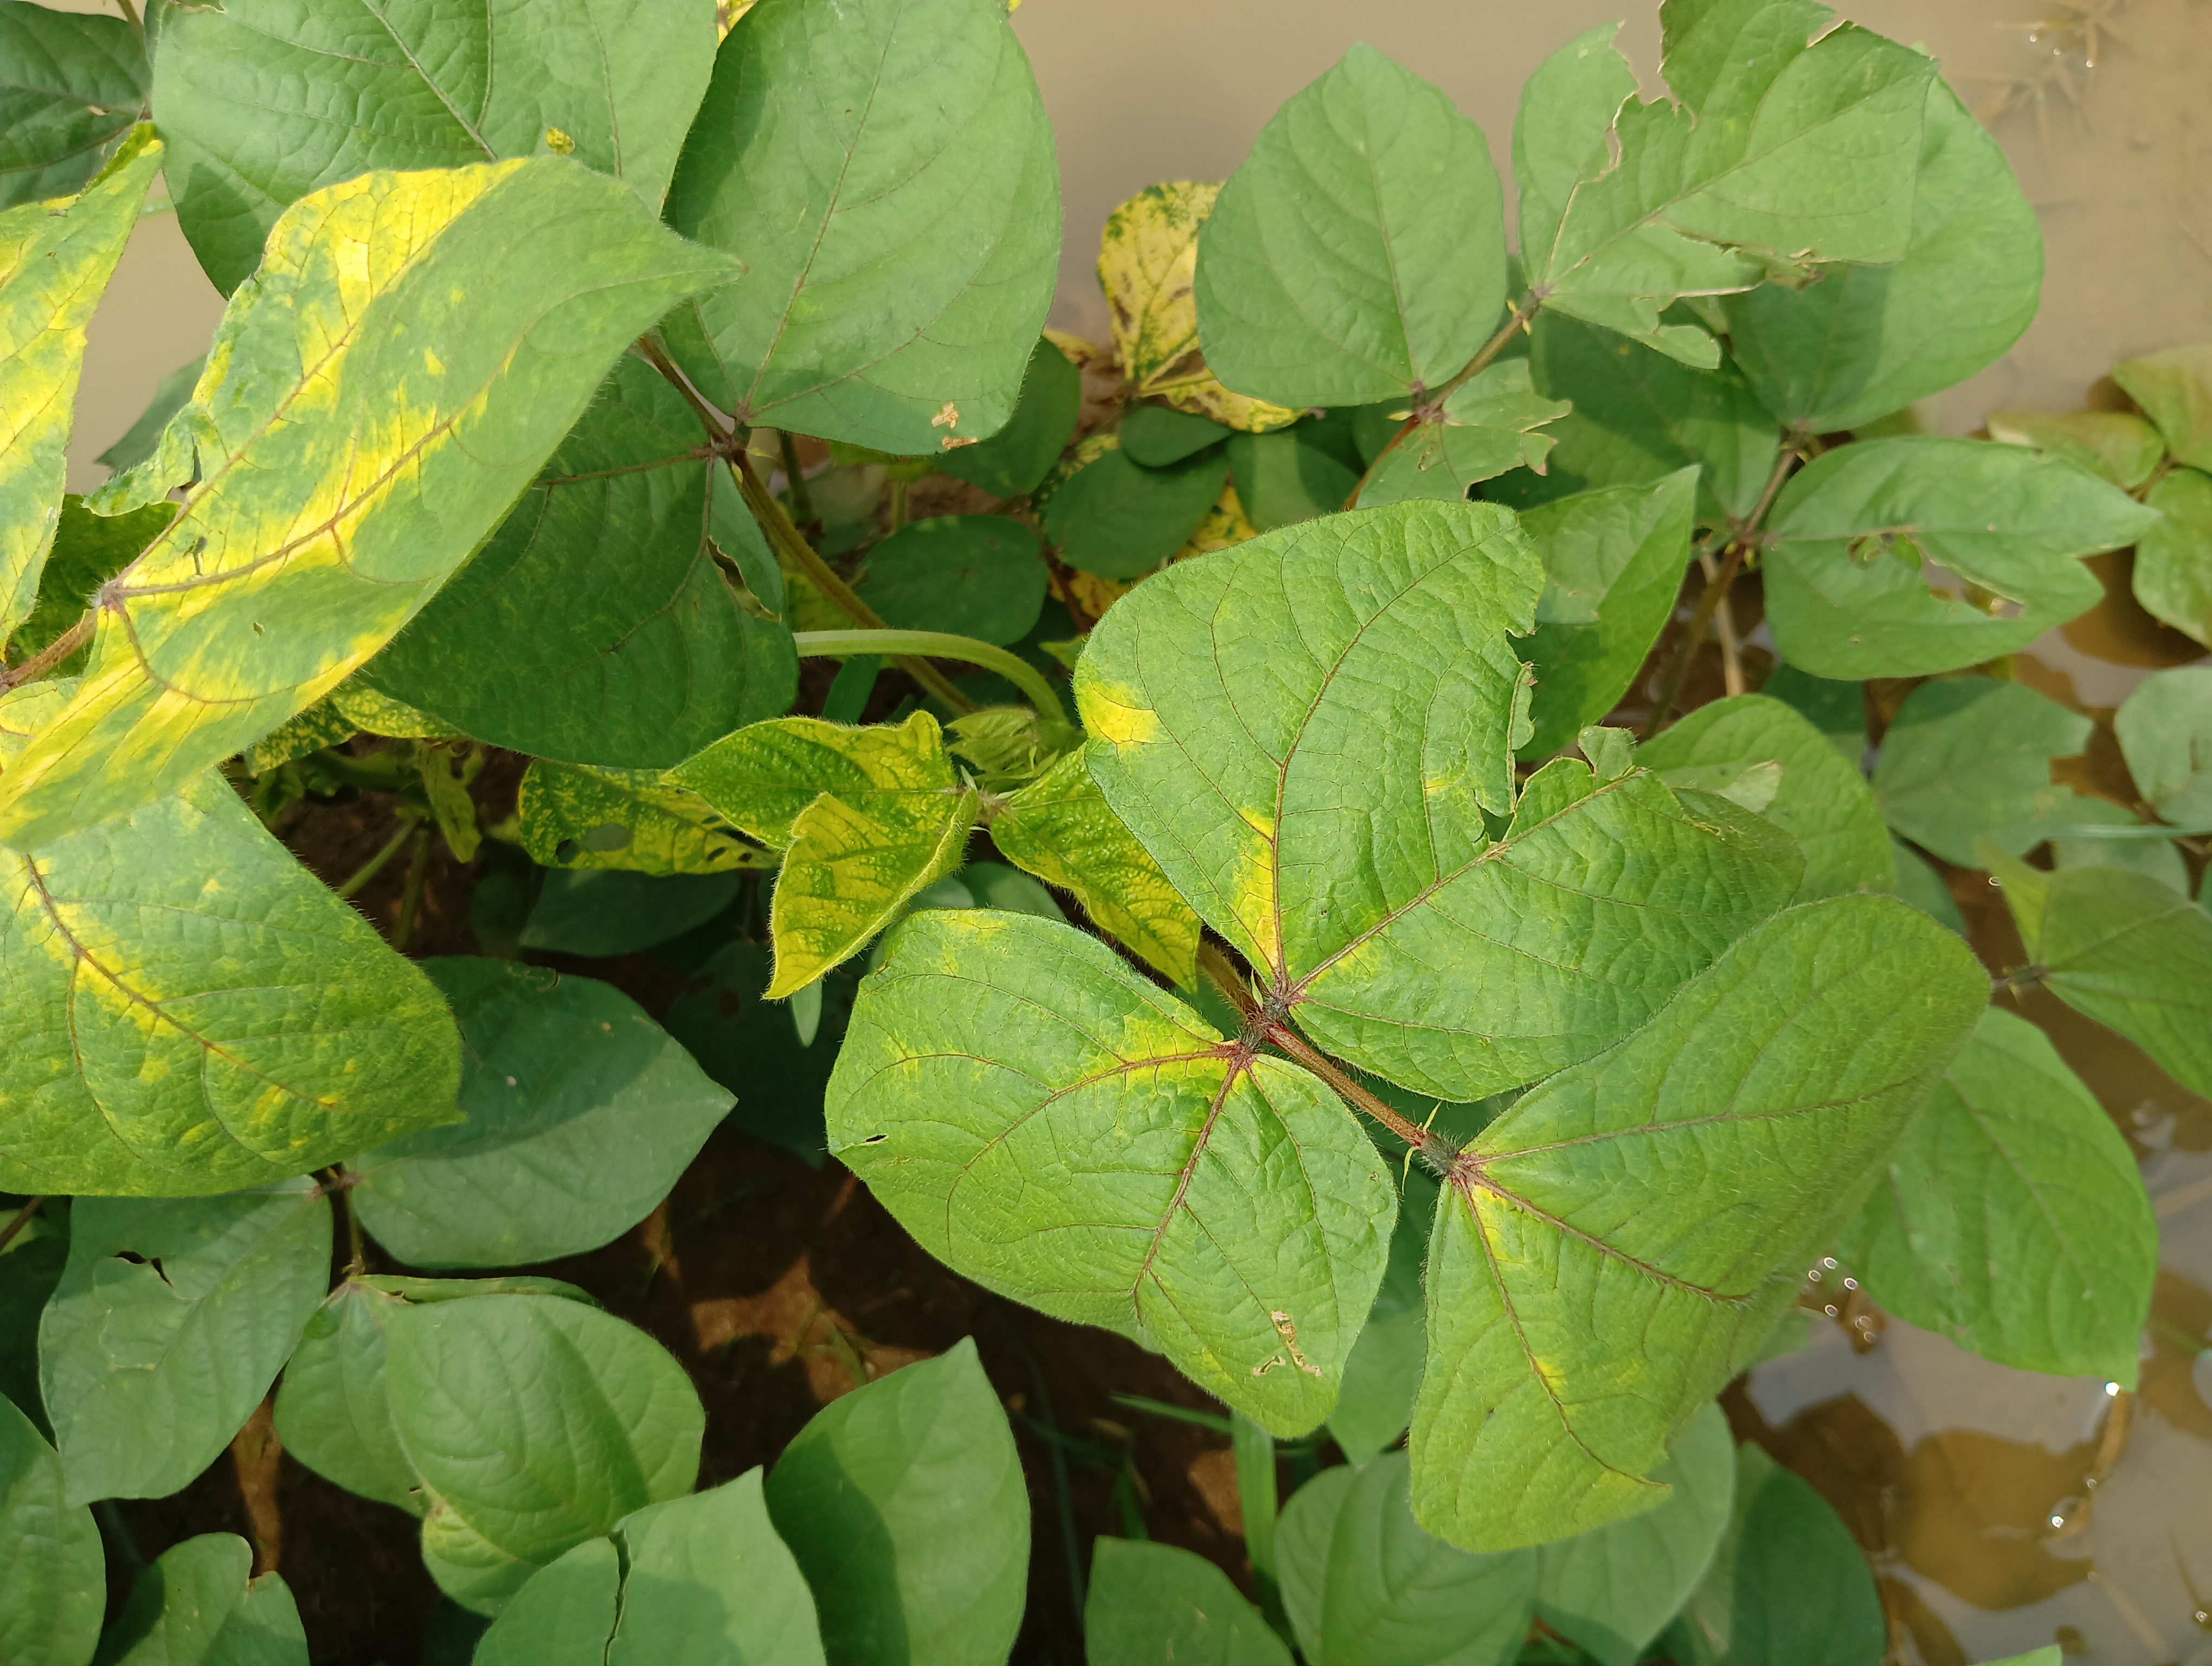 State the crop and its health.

mungbean, yellow mosaic
